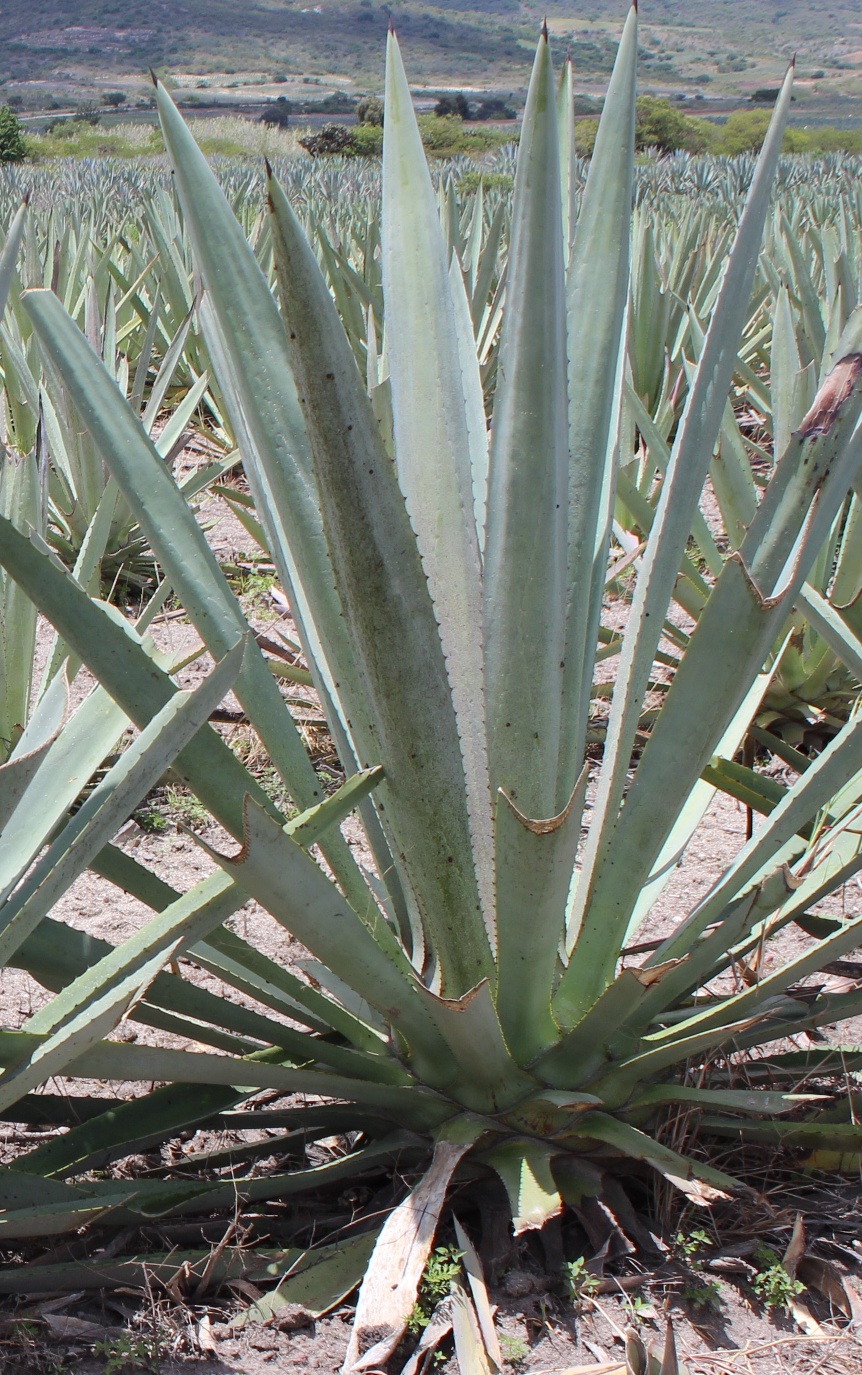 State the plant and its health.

agave, spotted
